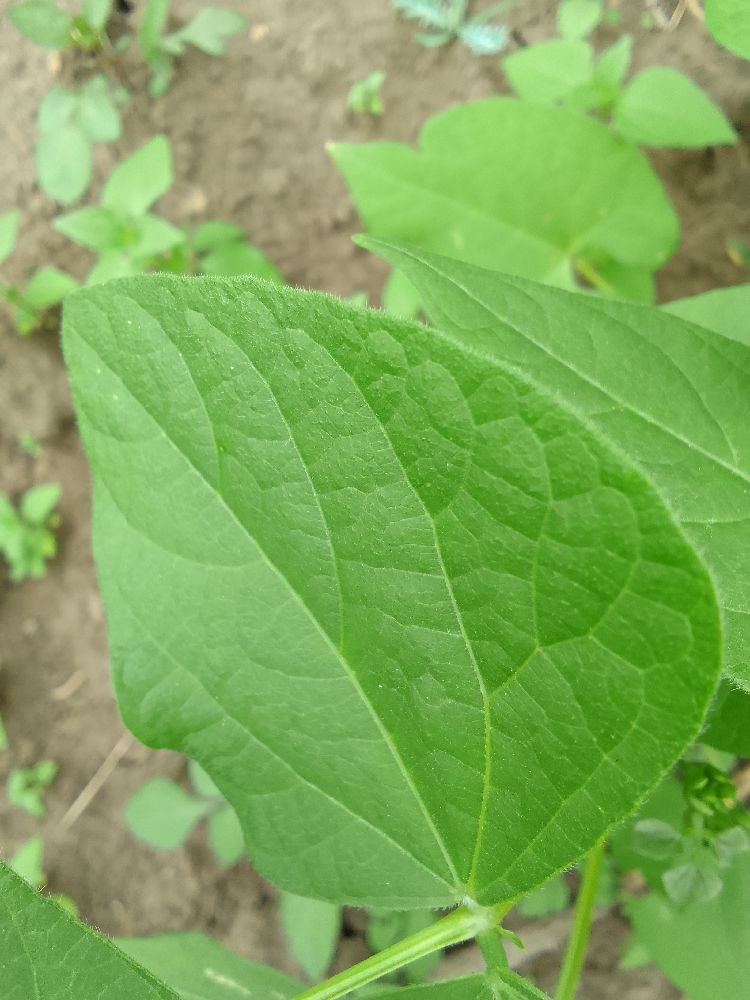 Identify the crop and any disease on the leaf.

common bean, healthy
